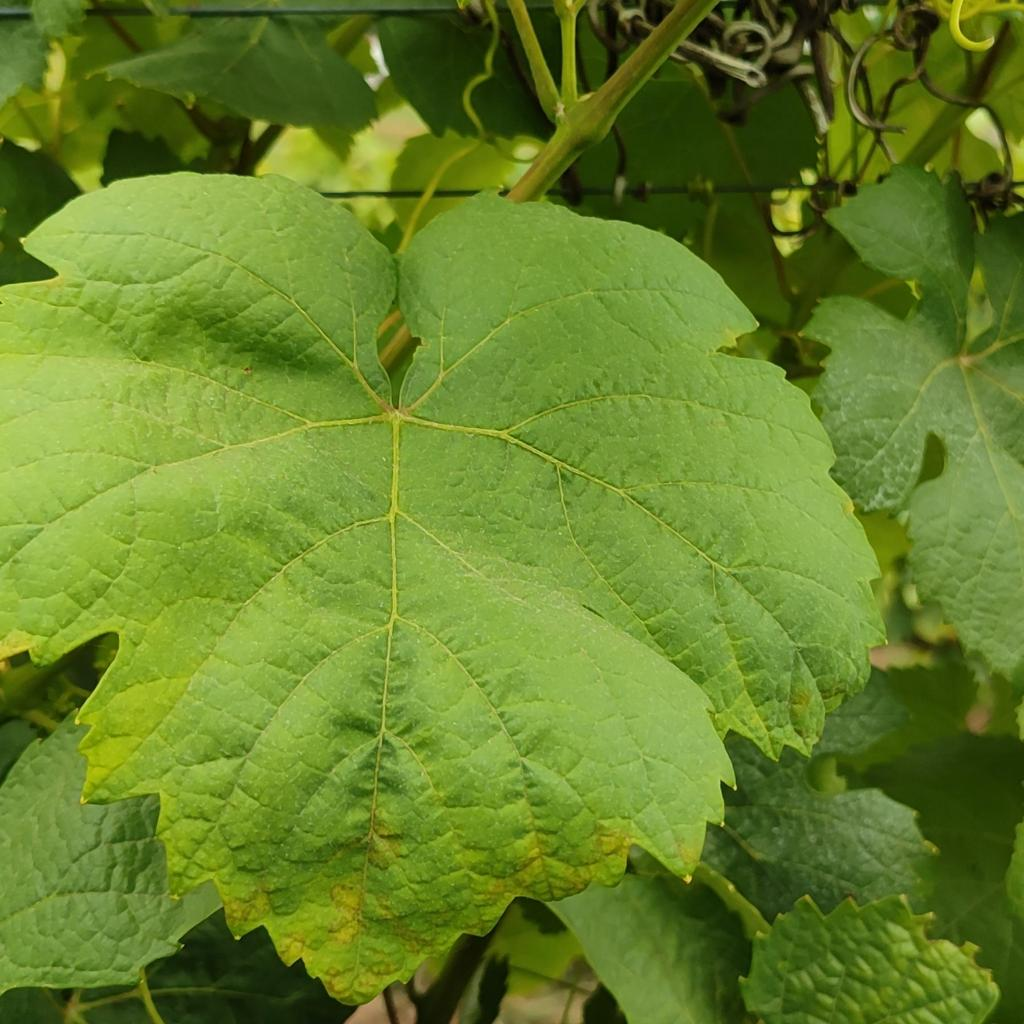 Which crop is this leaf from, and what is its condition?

grapevine, downy mildew
